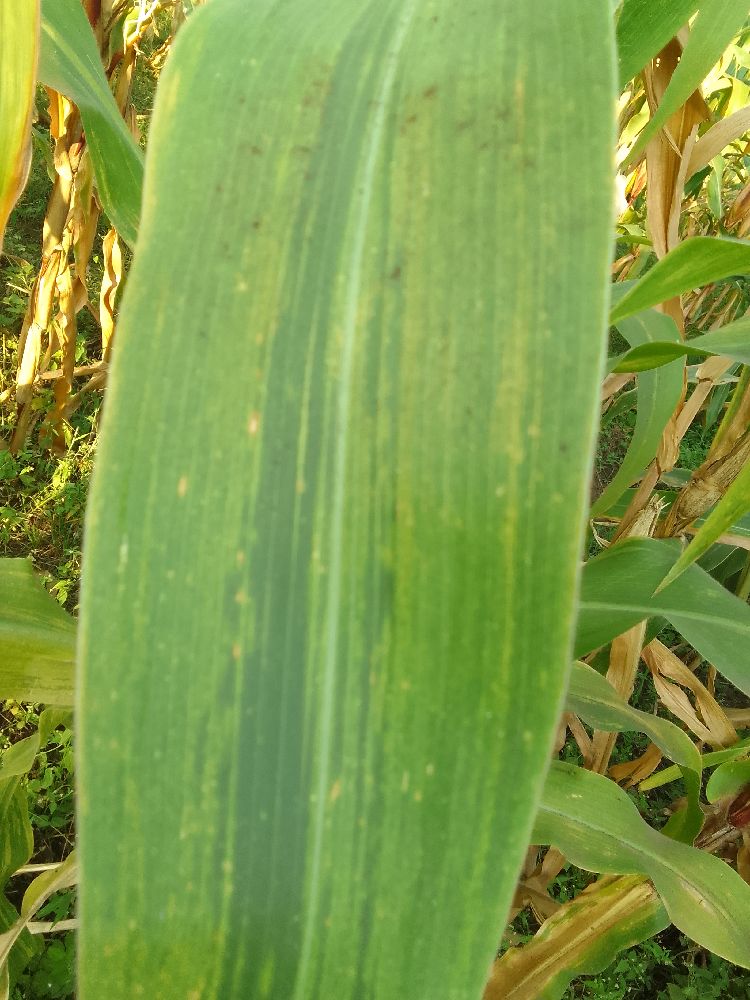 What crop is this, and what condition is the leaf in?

maize, maize lethal necrosis
